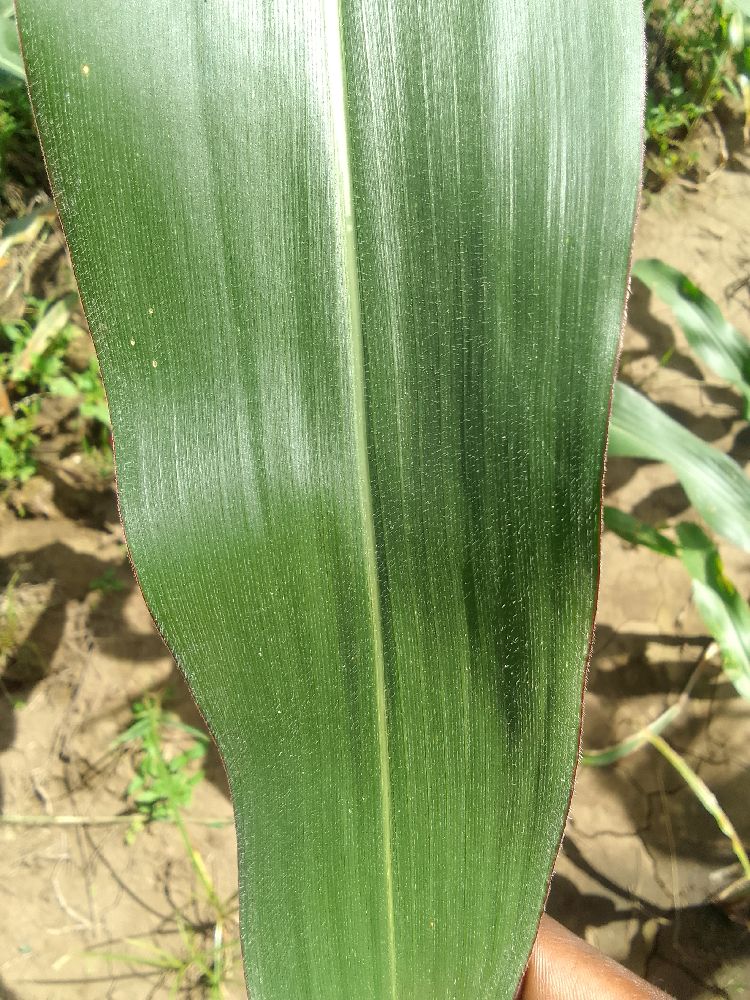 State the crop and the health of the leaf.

maize, healthy
